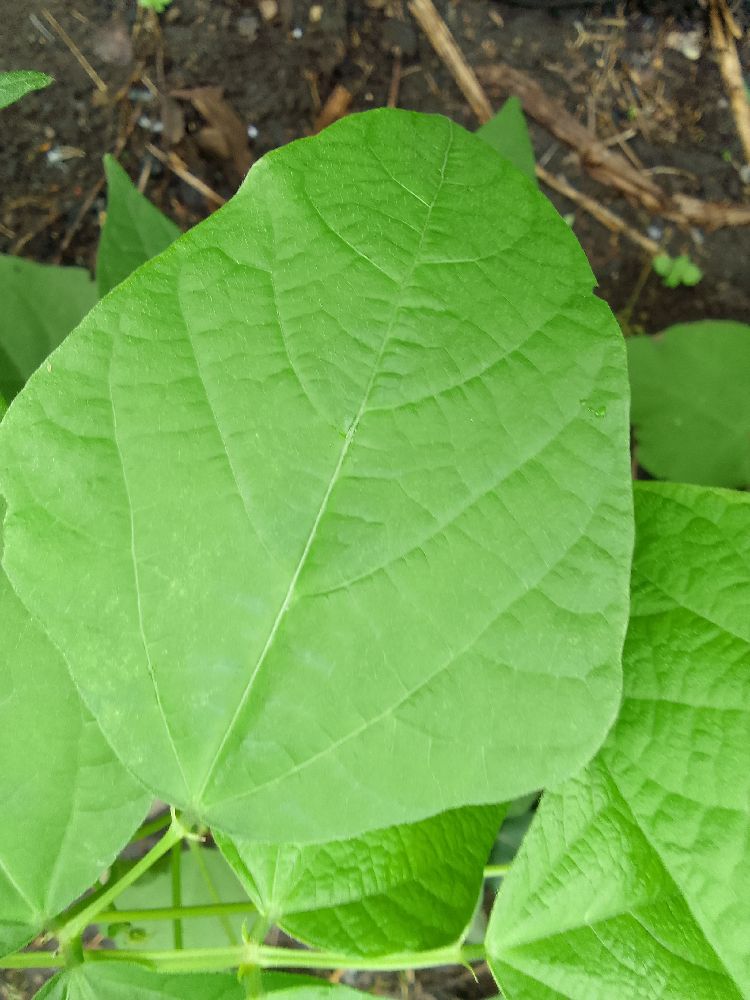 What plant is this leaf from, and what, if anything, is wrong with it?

common bean, healthy
